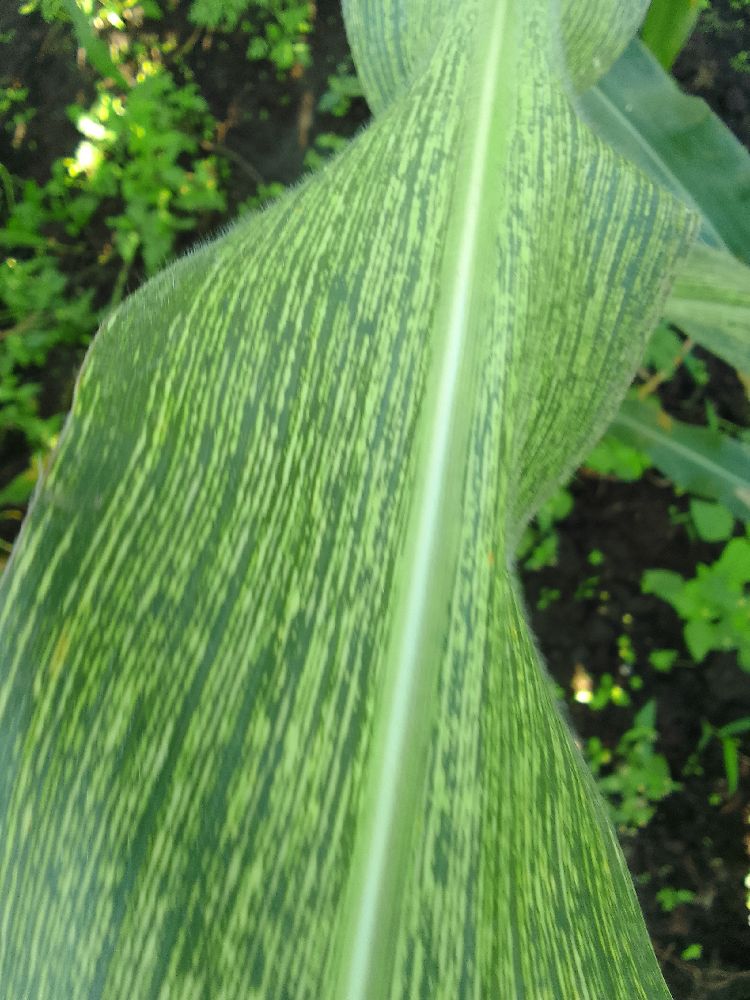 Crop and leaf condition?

maize, maize streak virus
